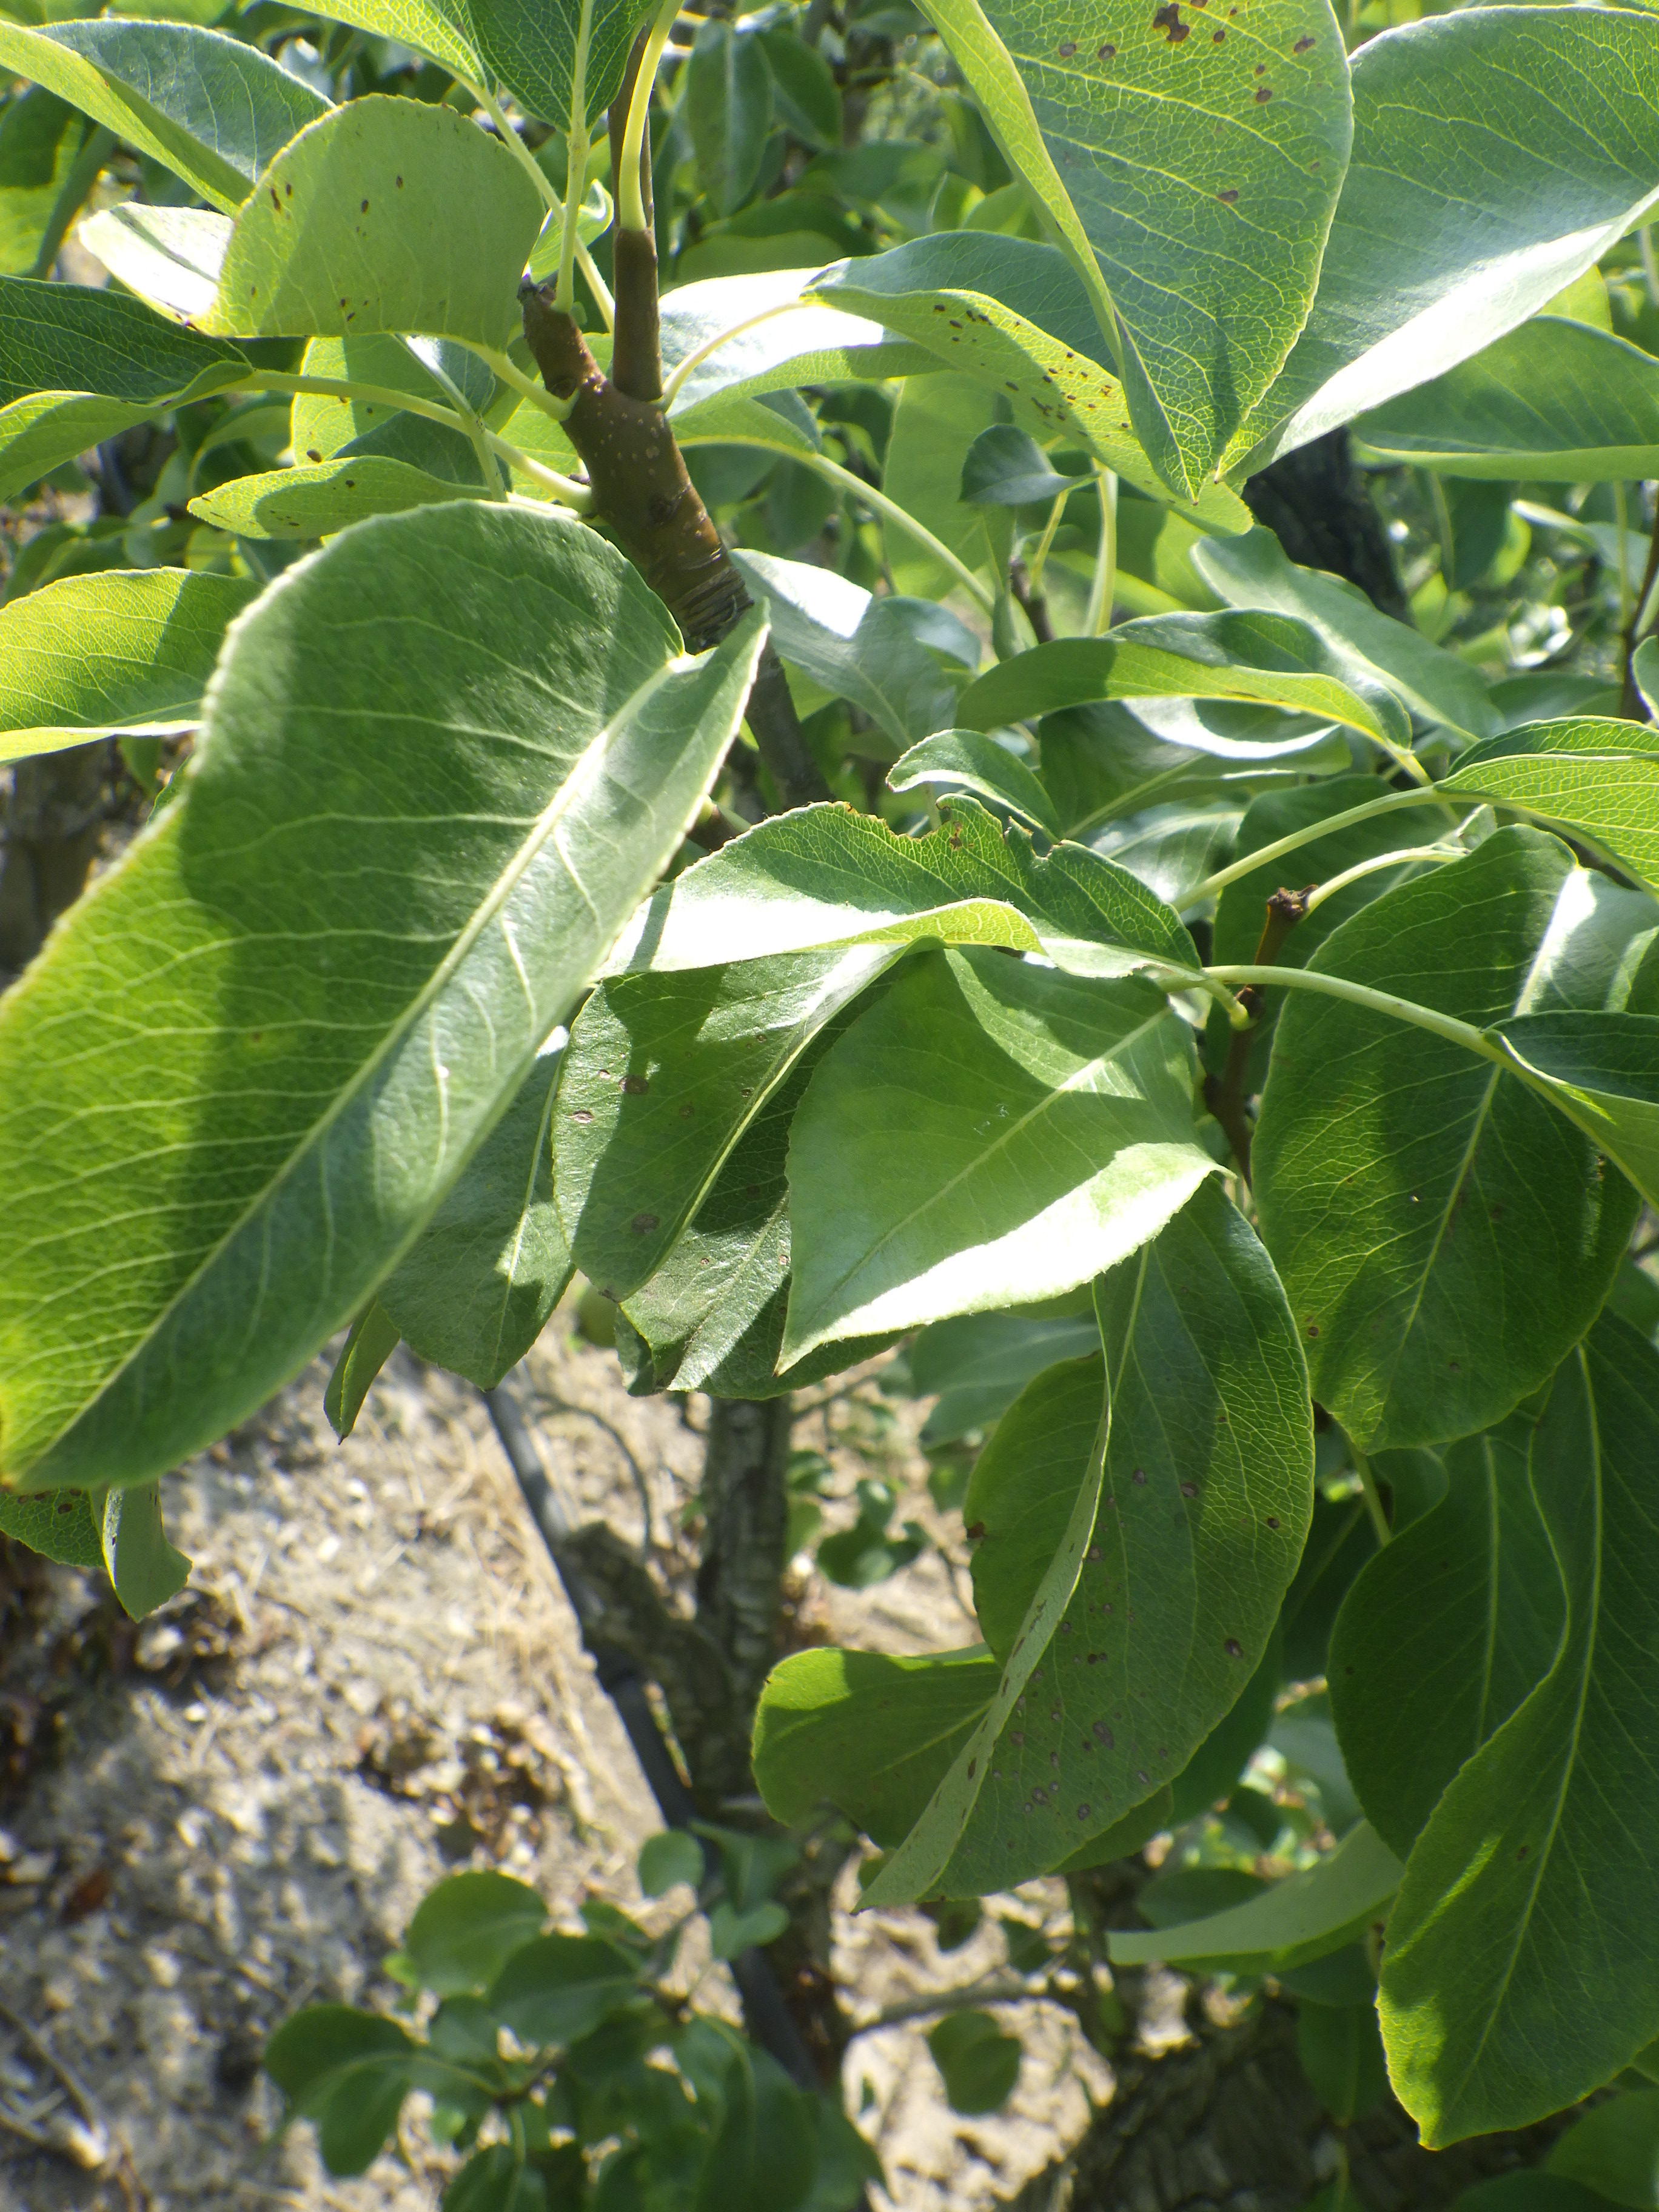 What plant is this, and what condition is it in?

pear, black spot, phytophagous
